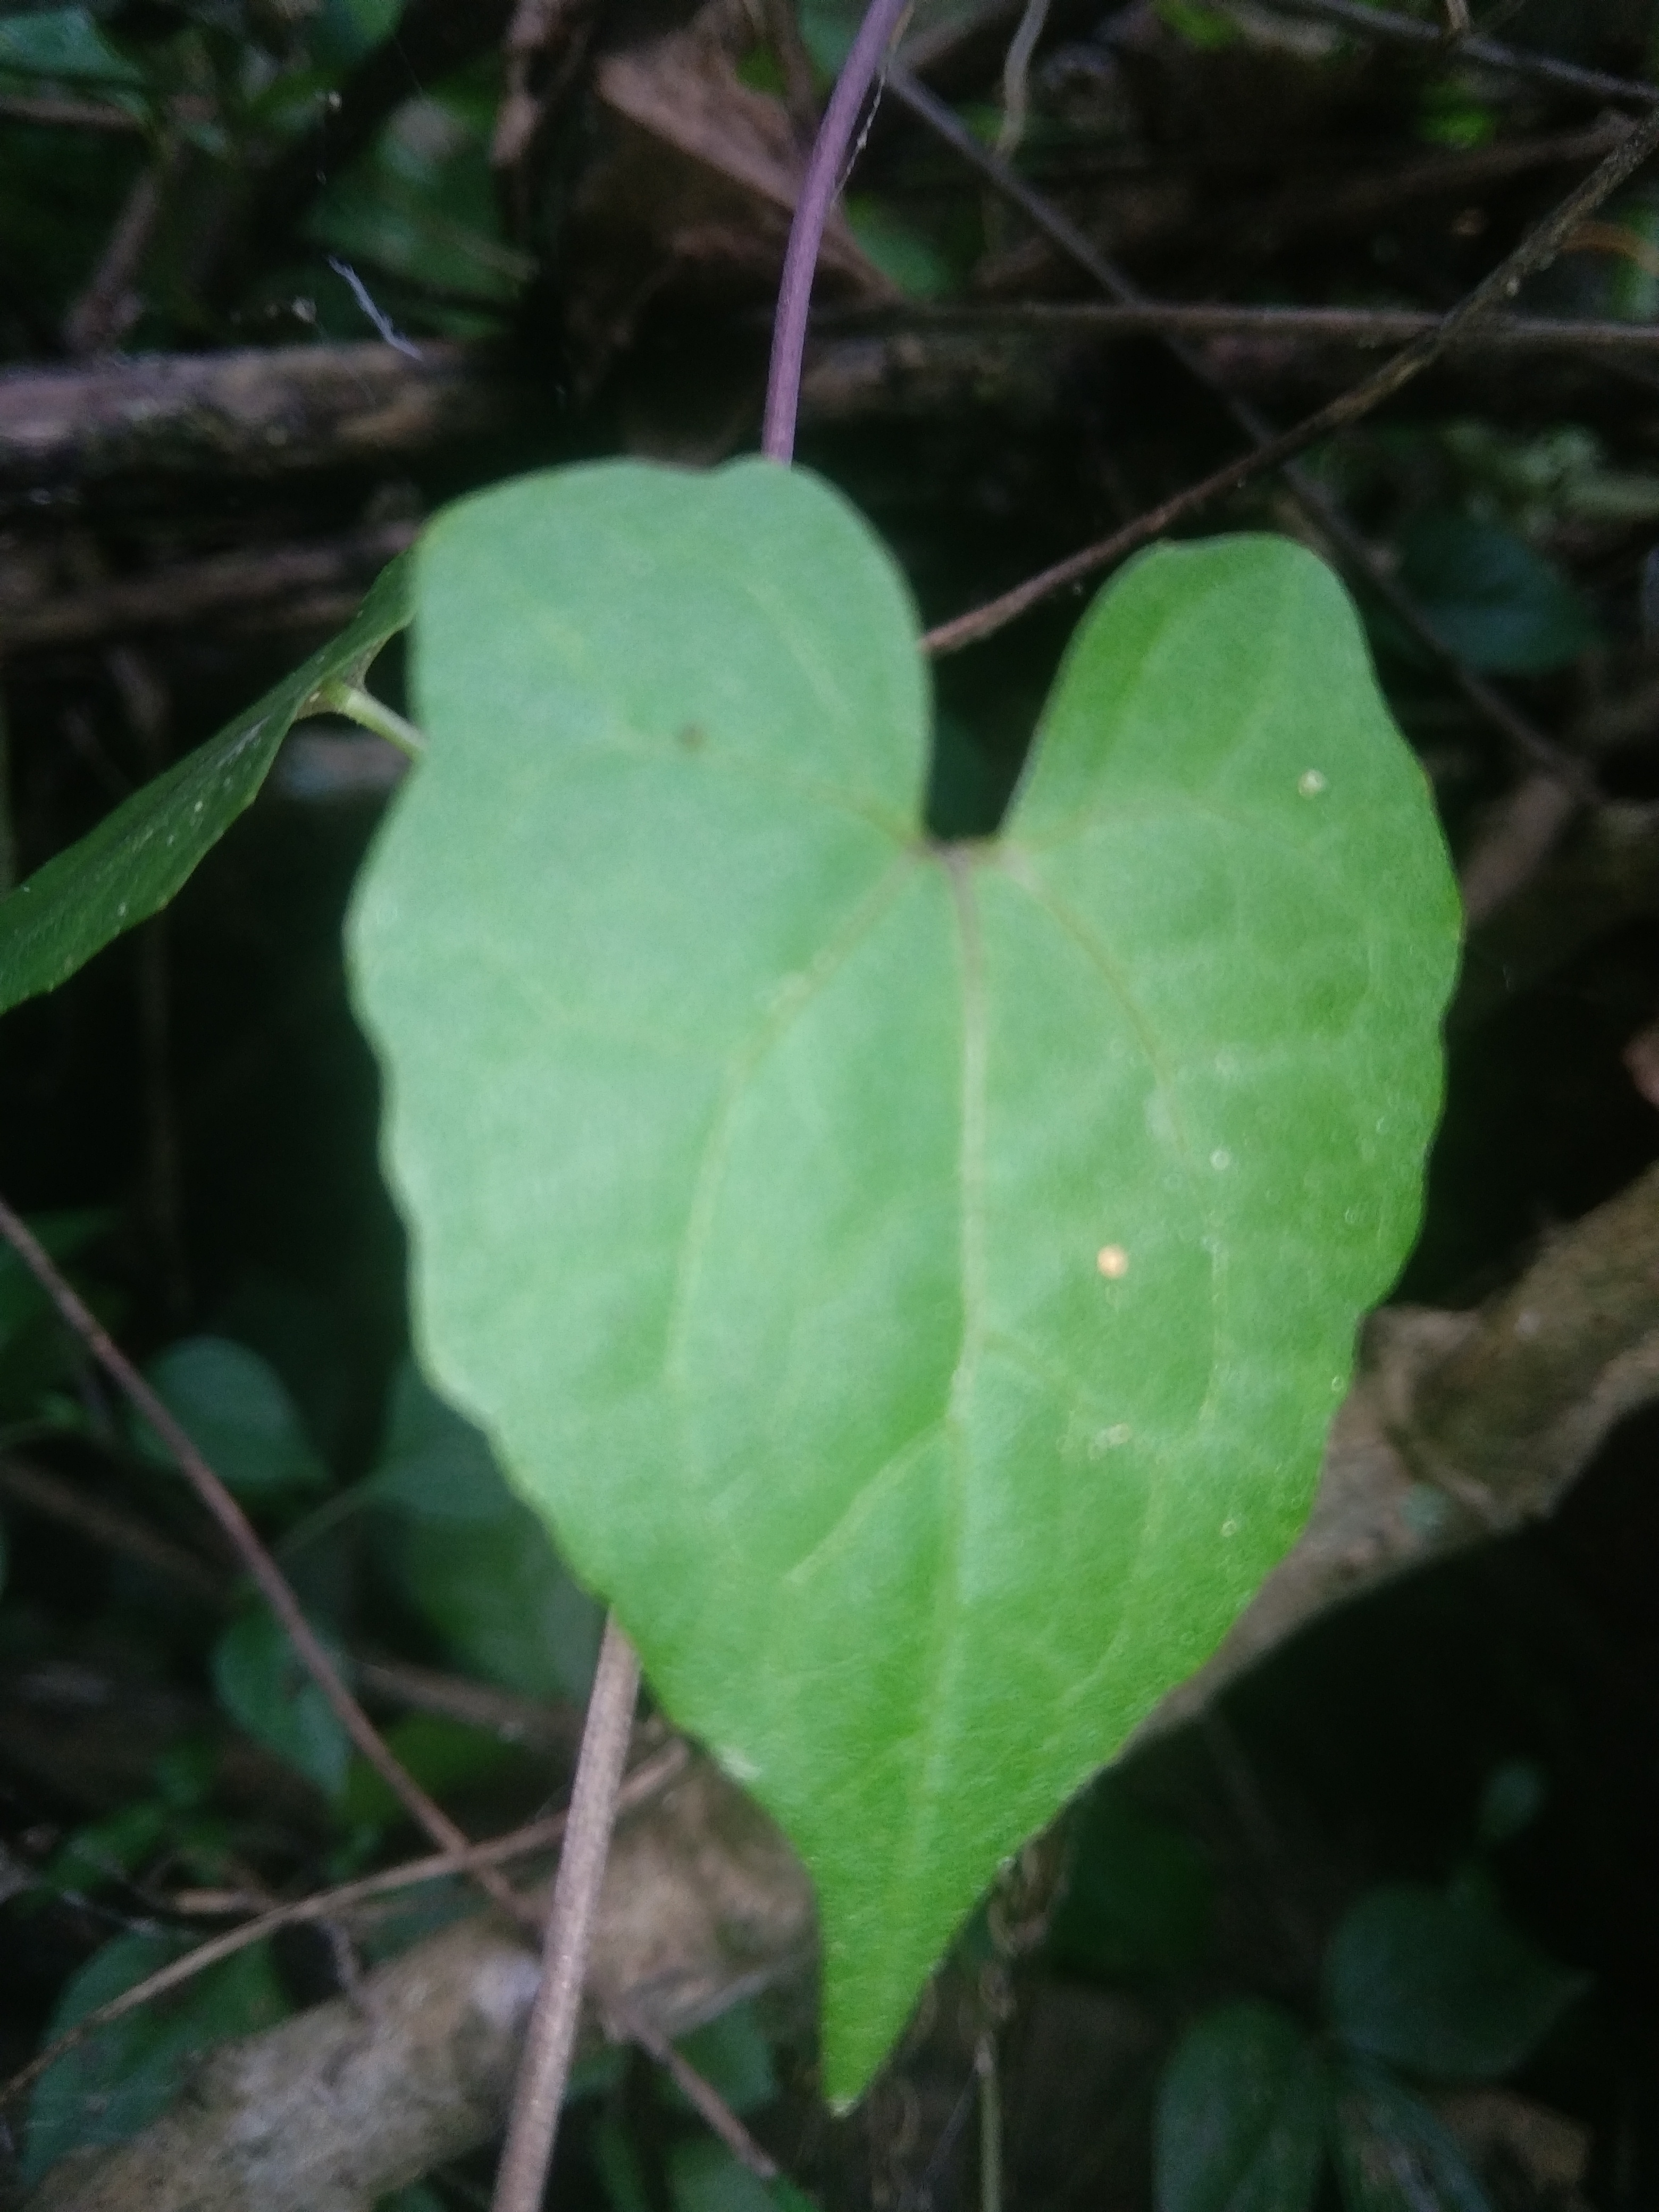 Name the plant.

bitter vine
